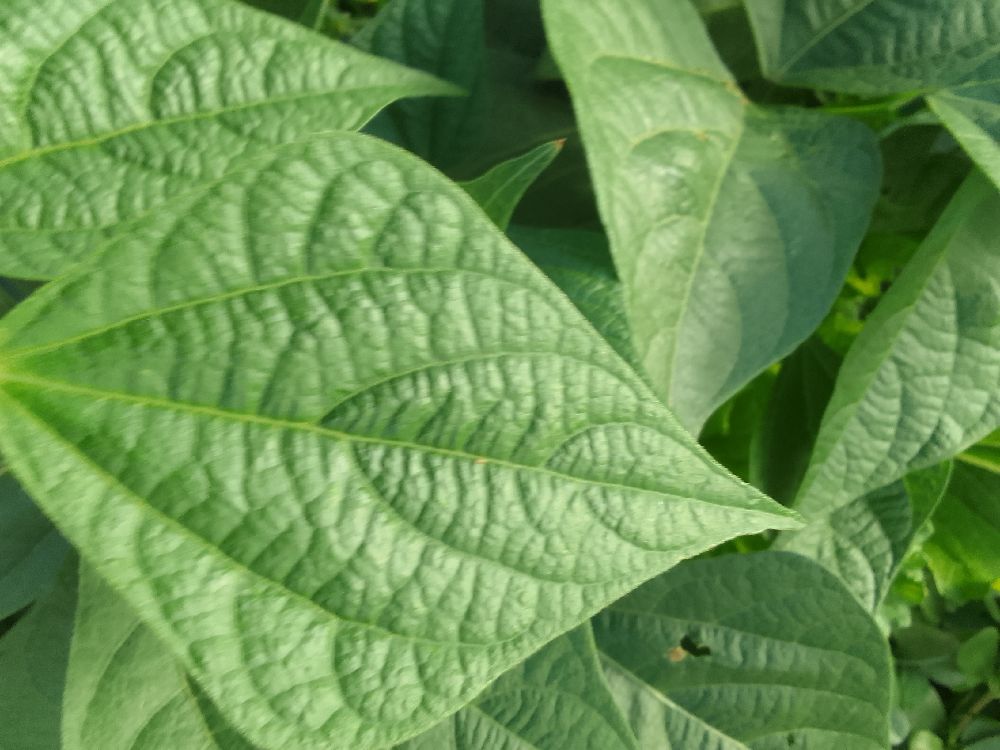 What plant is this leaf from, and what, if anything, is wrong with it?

common bean, healthy
